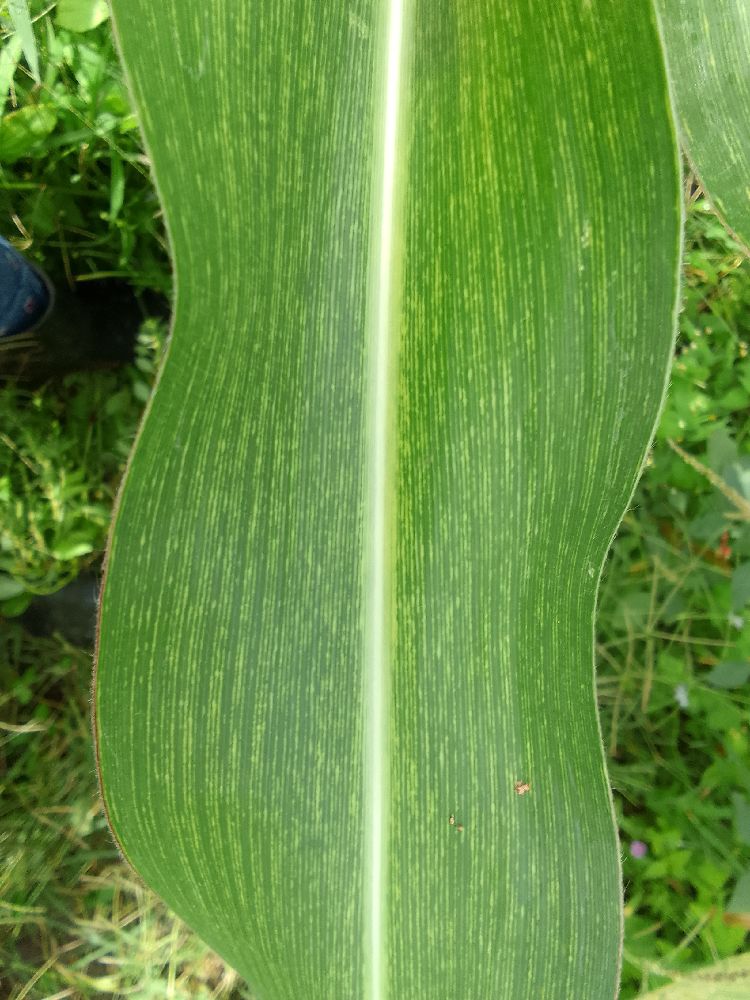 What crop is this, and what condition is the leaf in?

maize, maize streak virus
